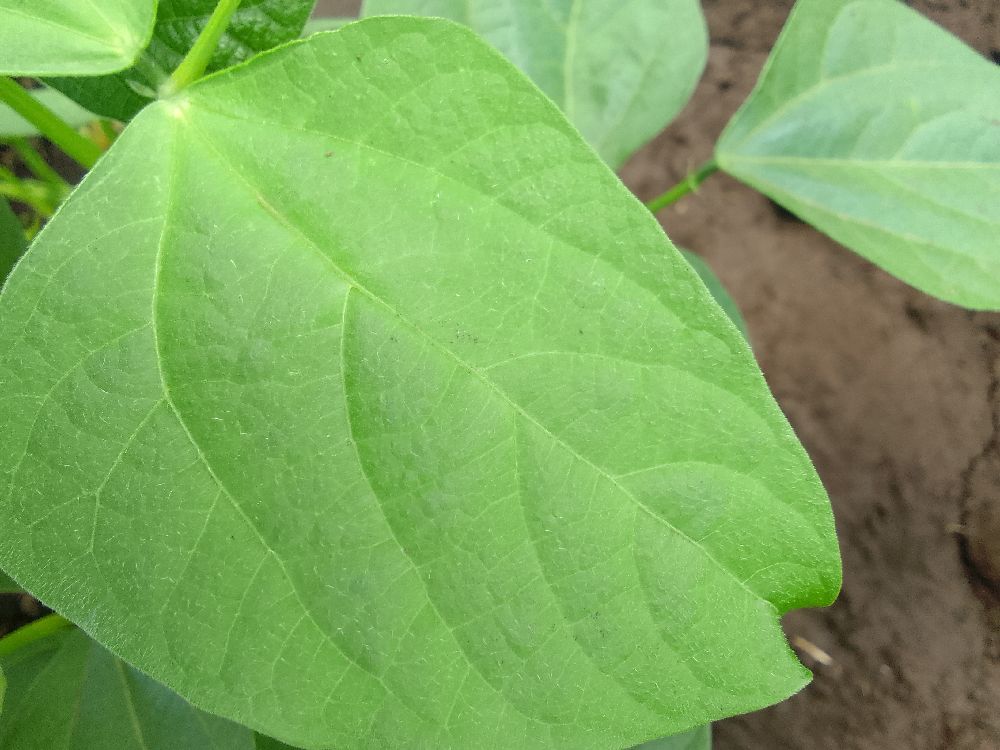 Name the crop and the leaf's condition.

common bean, healthy
